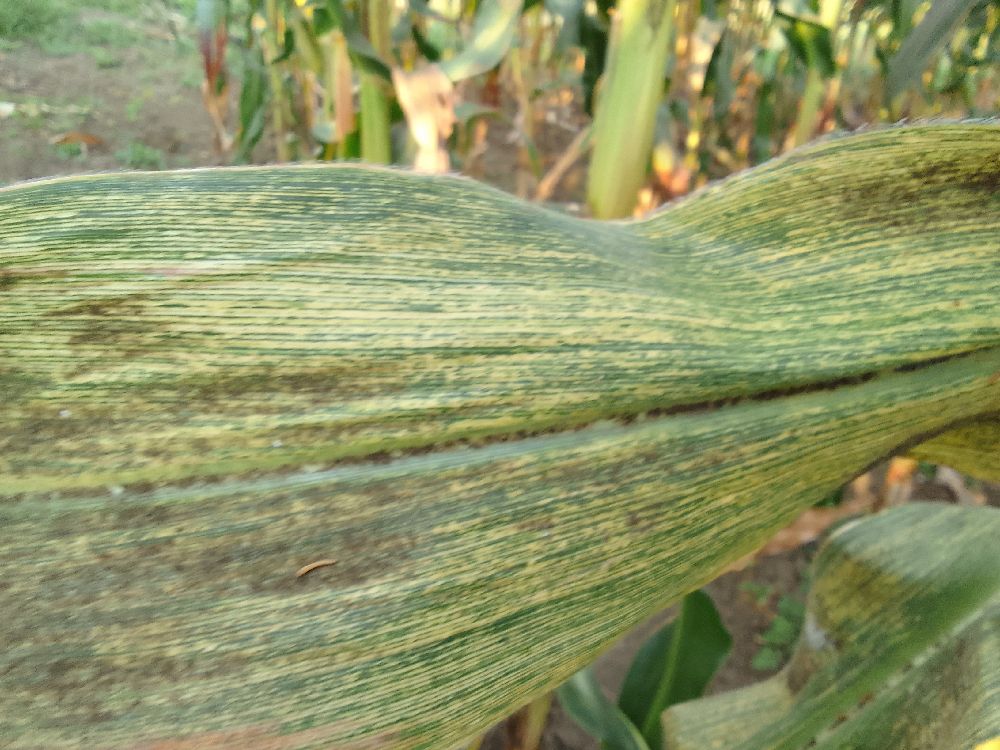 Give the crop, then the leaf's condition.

maize, maize streak virus
